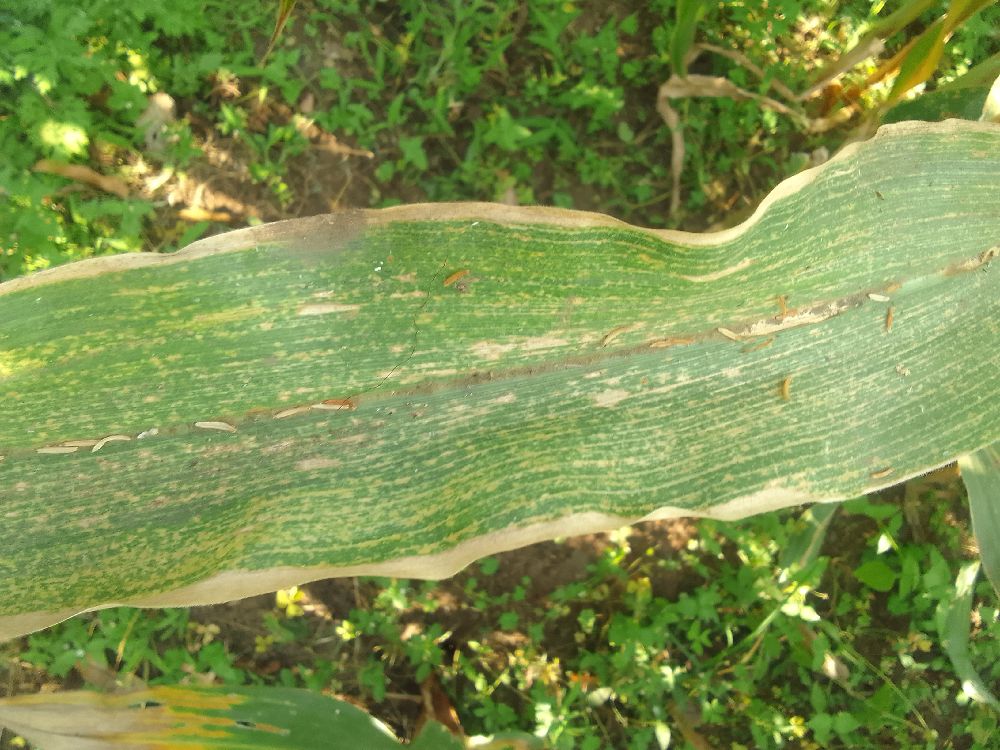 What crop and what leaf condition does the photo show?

maize, maize lethal necrosis
